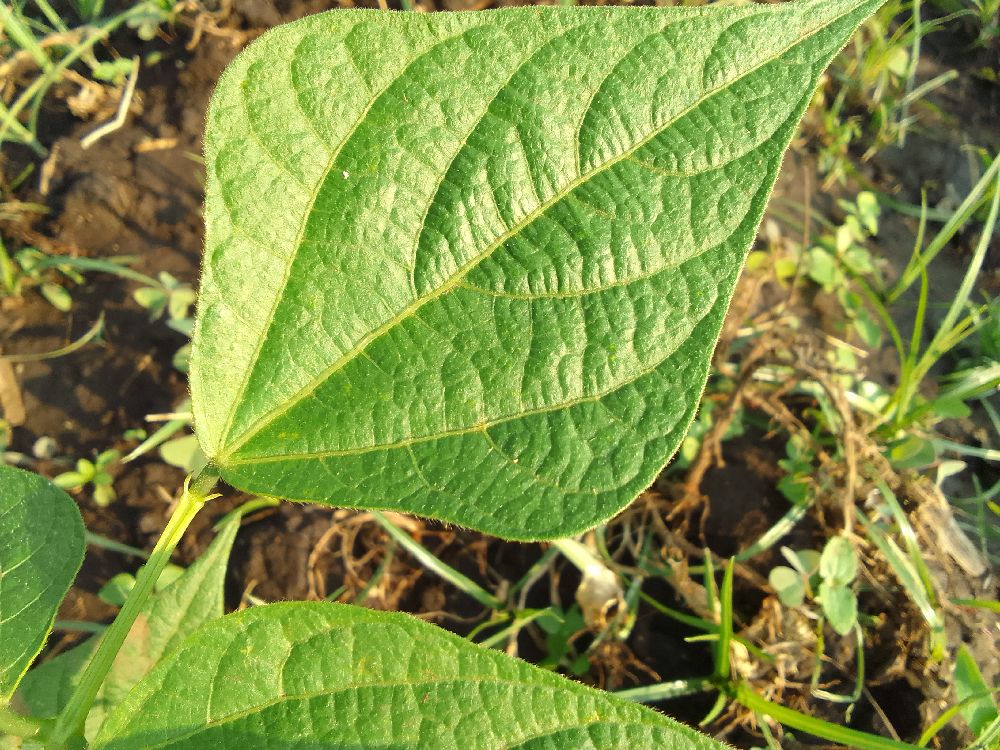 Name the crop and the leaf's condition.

common bean, healthy
